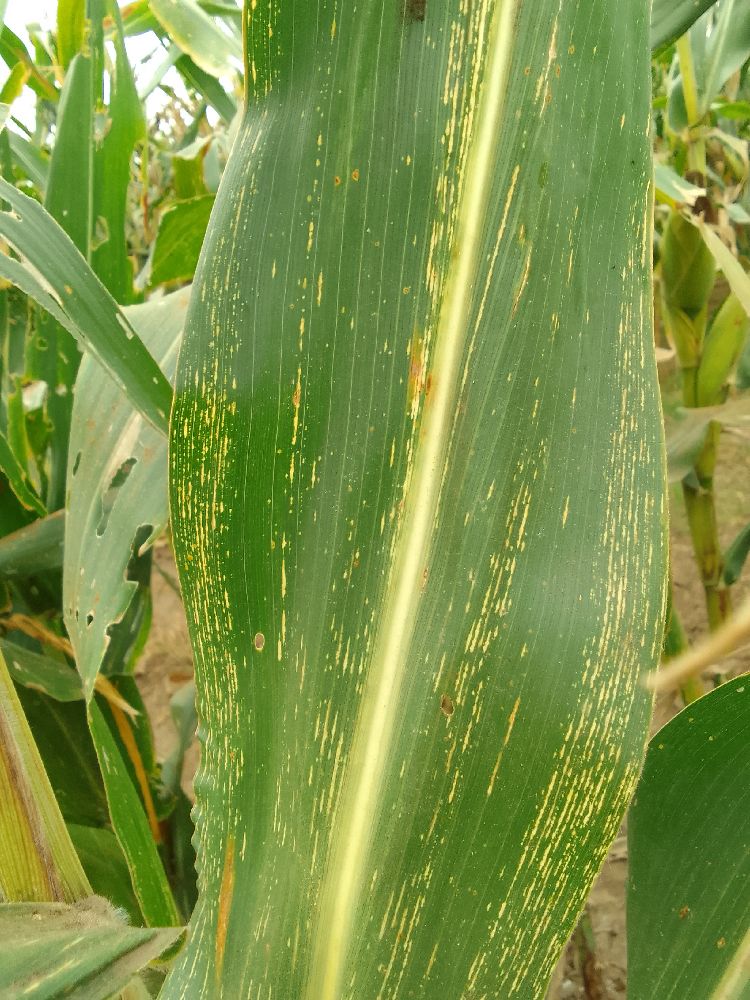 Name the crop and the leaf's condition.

maize, maize streak virus
